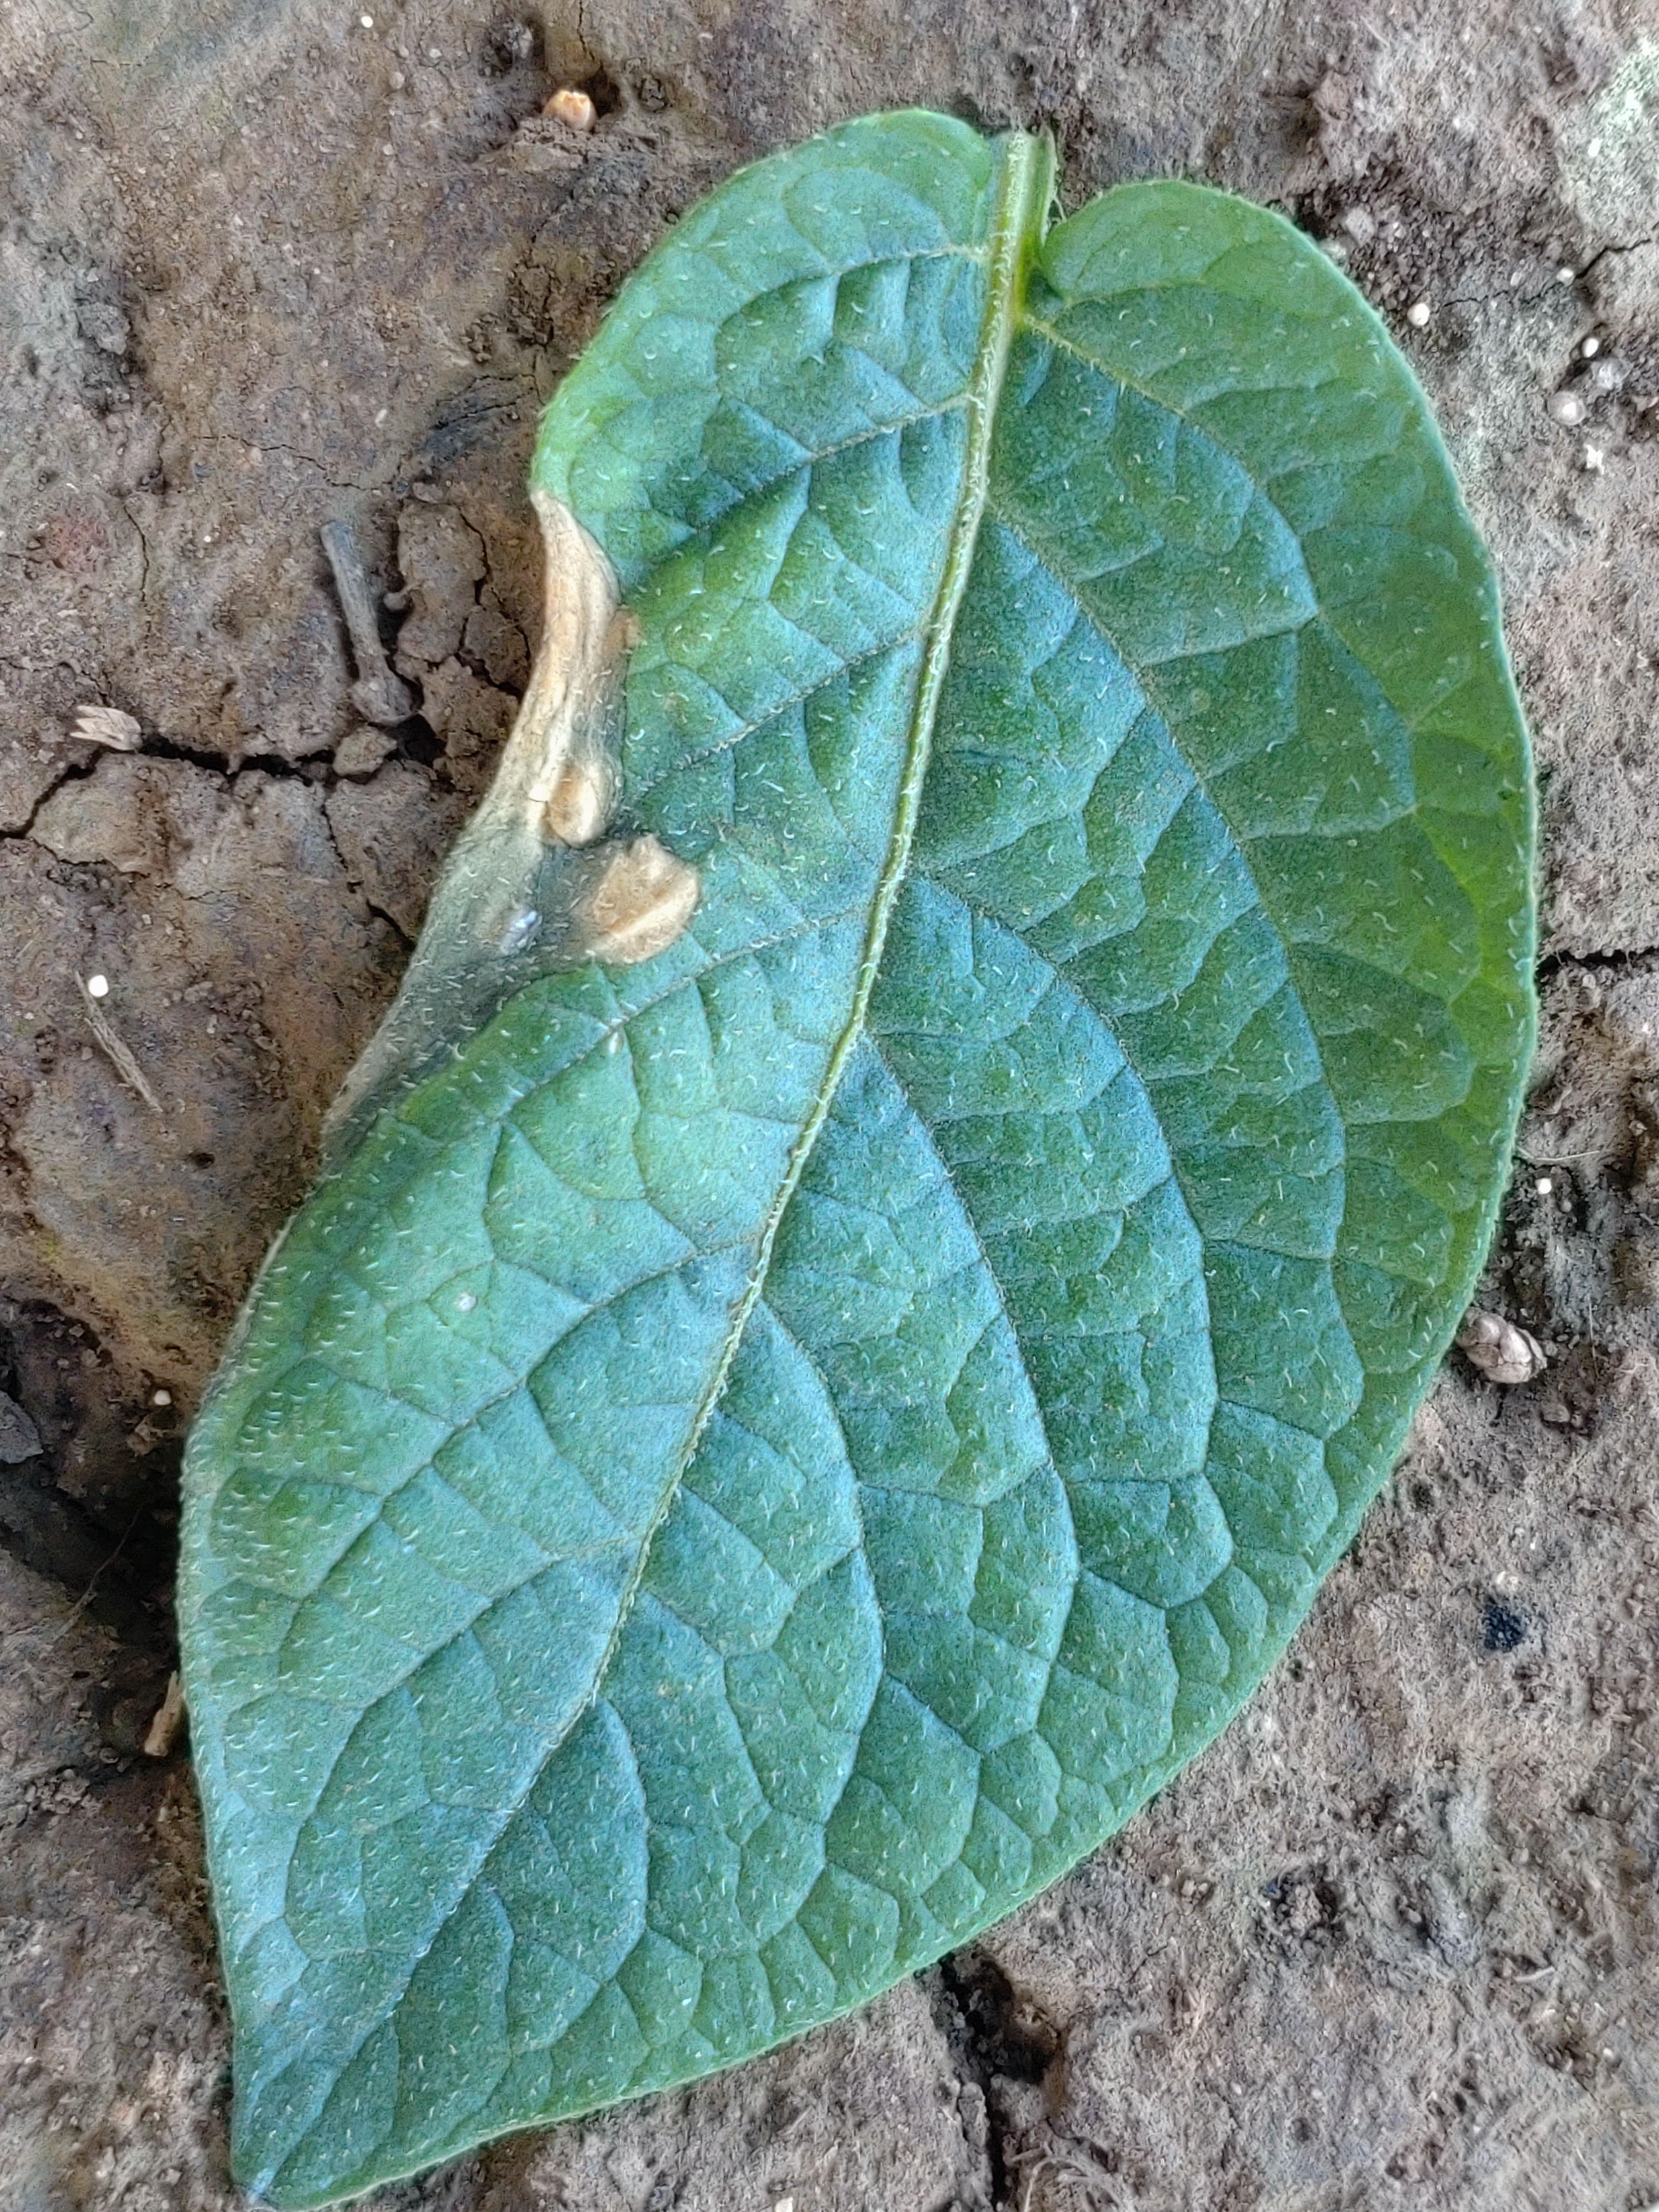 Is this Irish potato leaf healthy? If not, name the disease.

early blight
